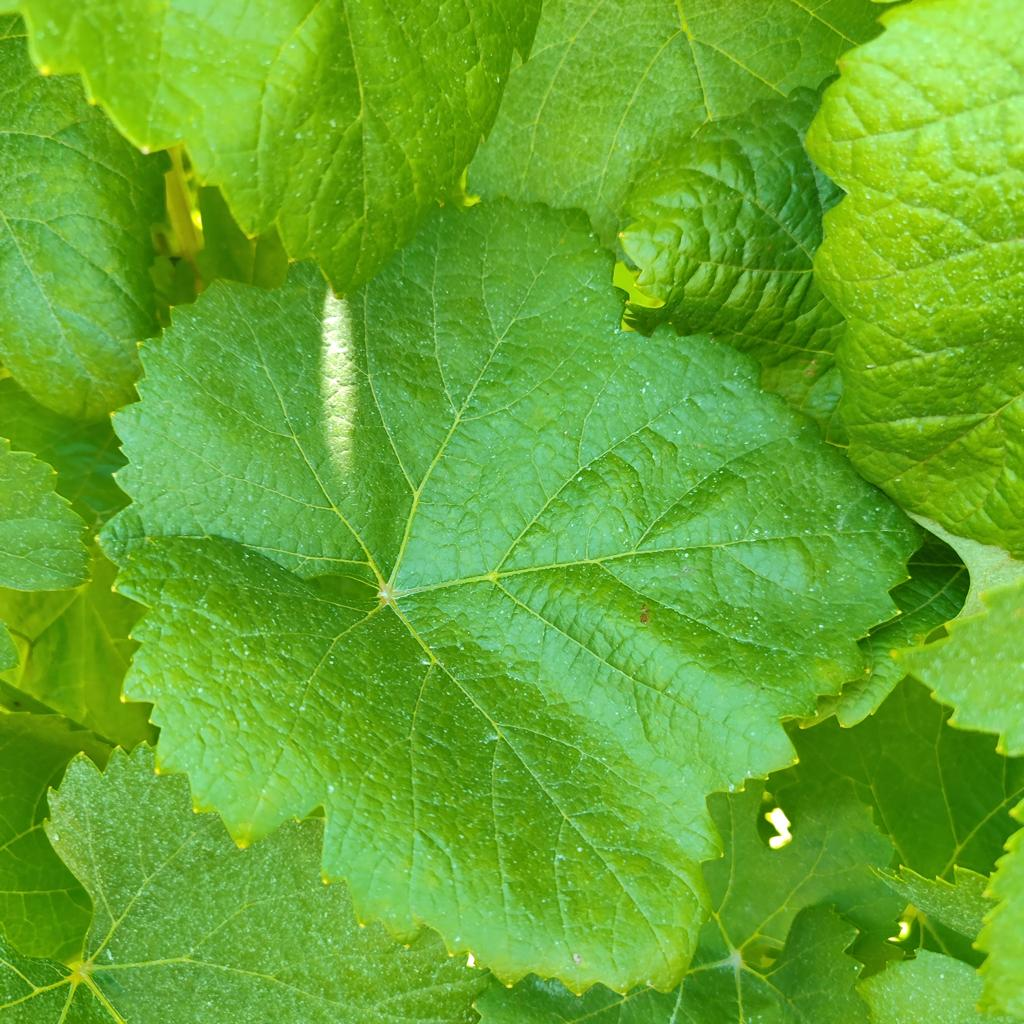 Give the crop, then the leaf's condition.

grapevine, healthy
